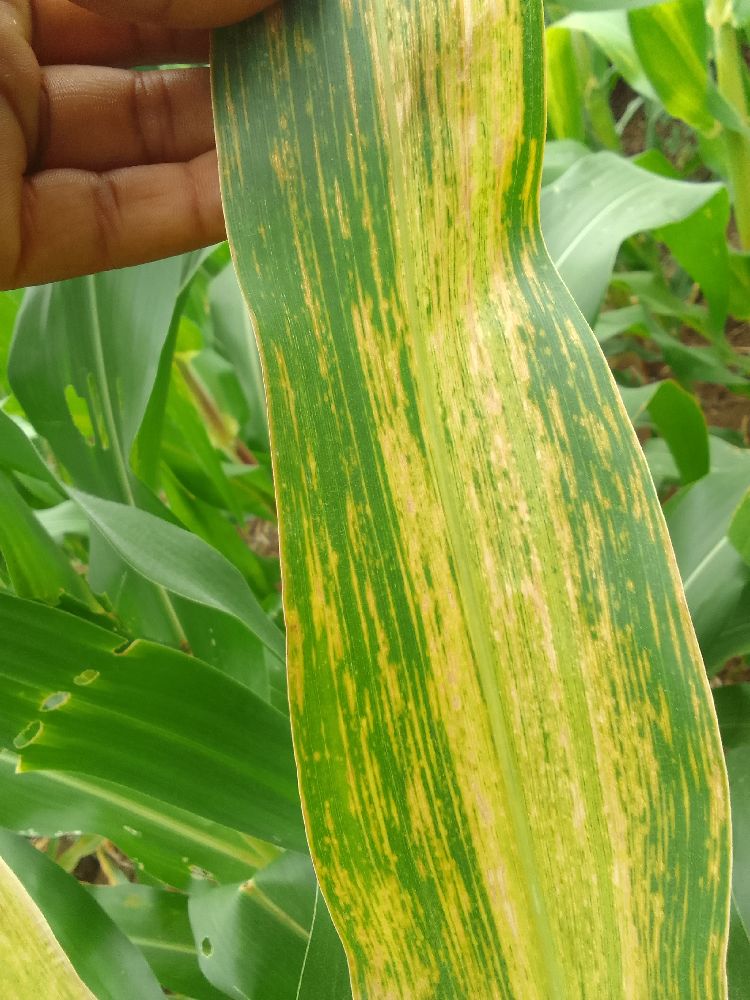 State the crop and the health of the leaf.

maize, maize lethal necrosis
